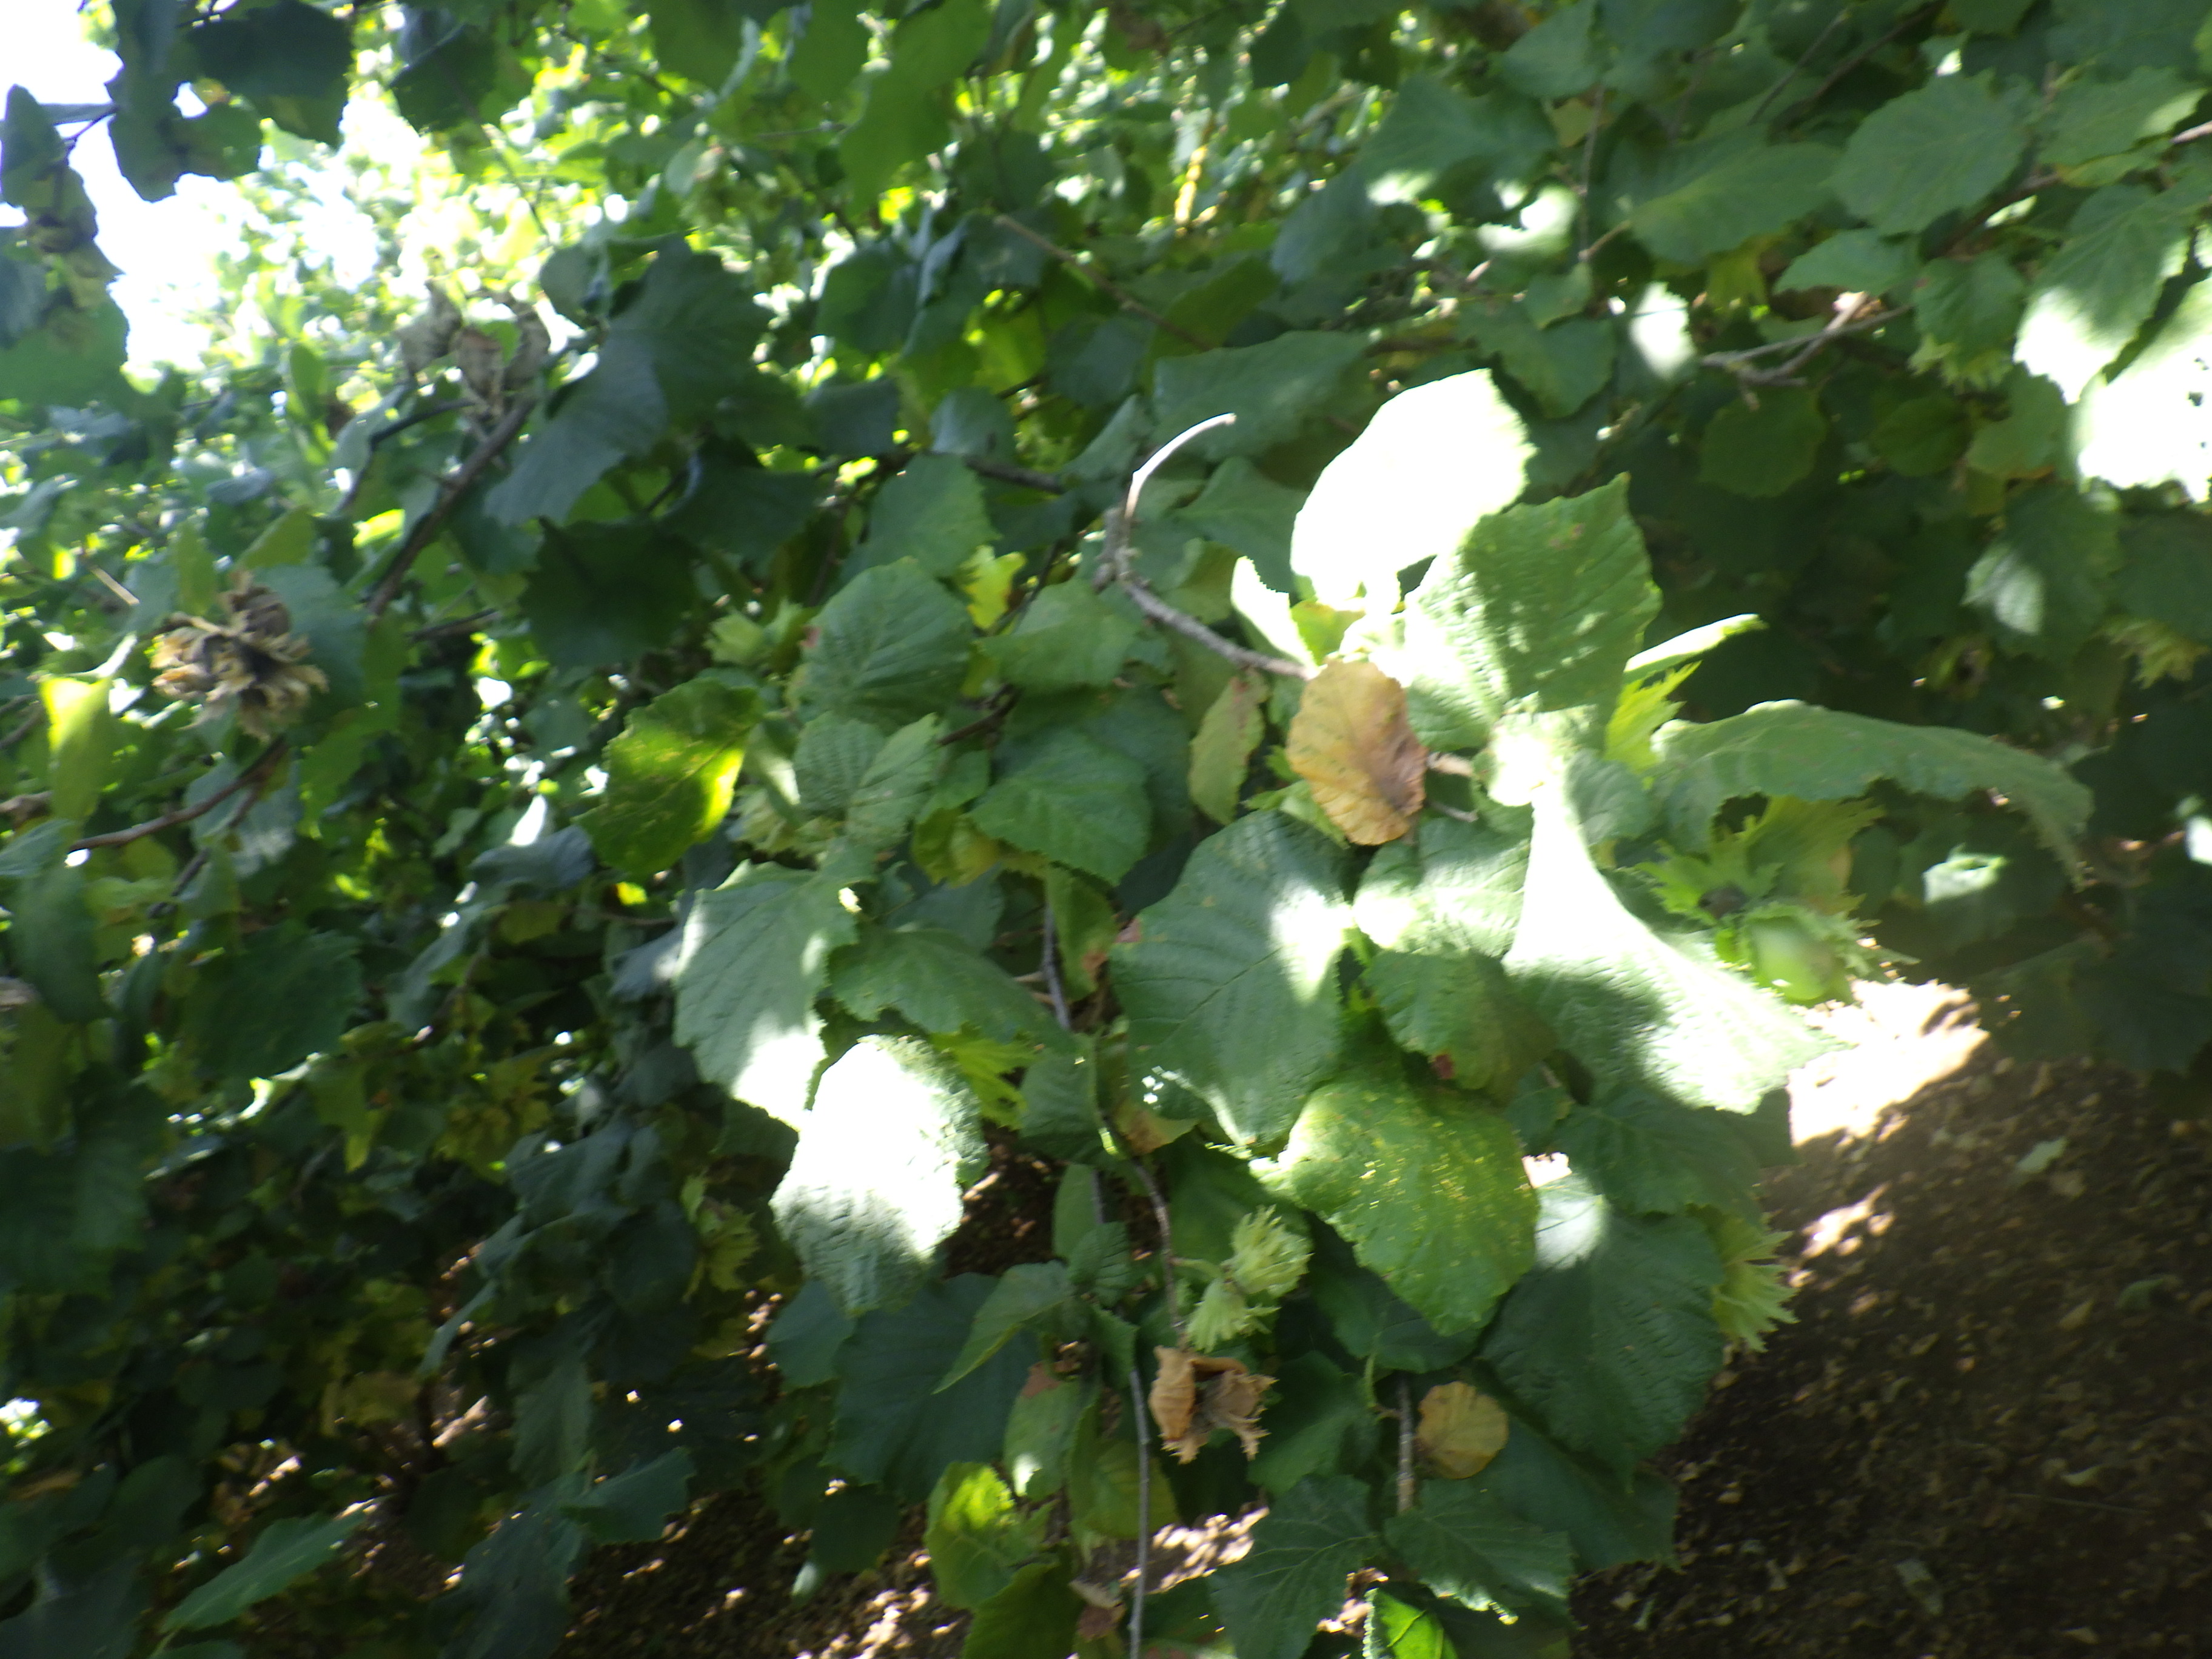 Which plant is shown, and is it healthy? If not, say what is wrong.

hazel, phytophagous, sunburn
